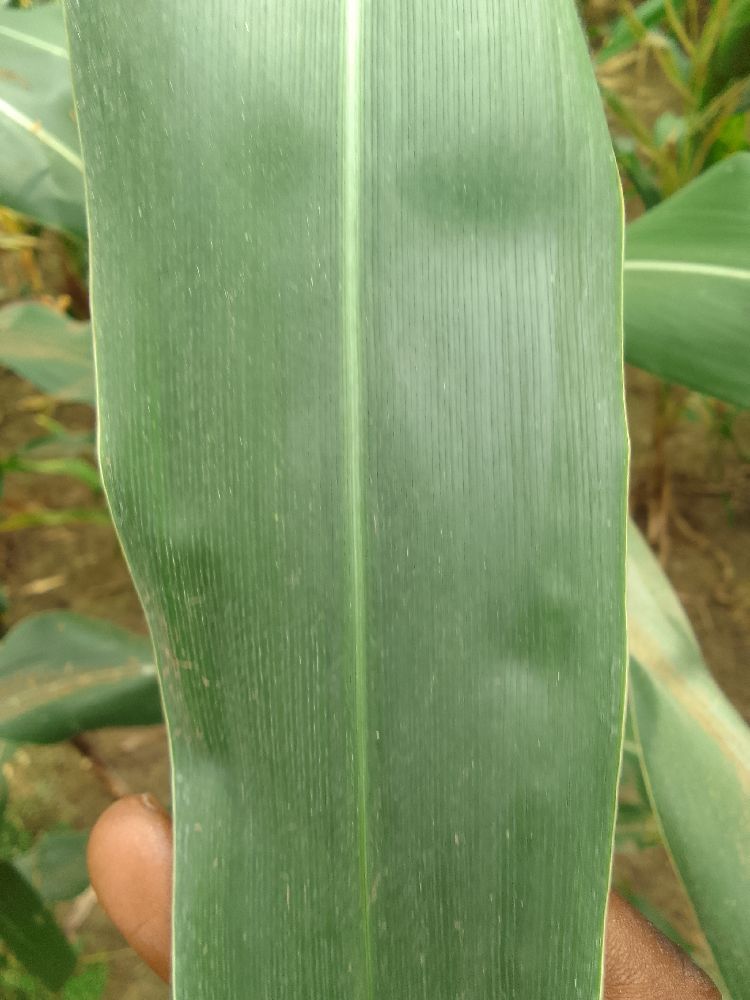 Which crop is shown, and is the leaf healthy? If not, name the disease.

maize, healthy
